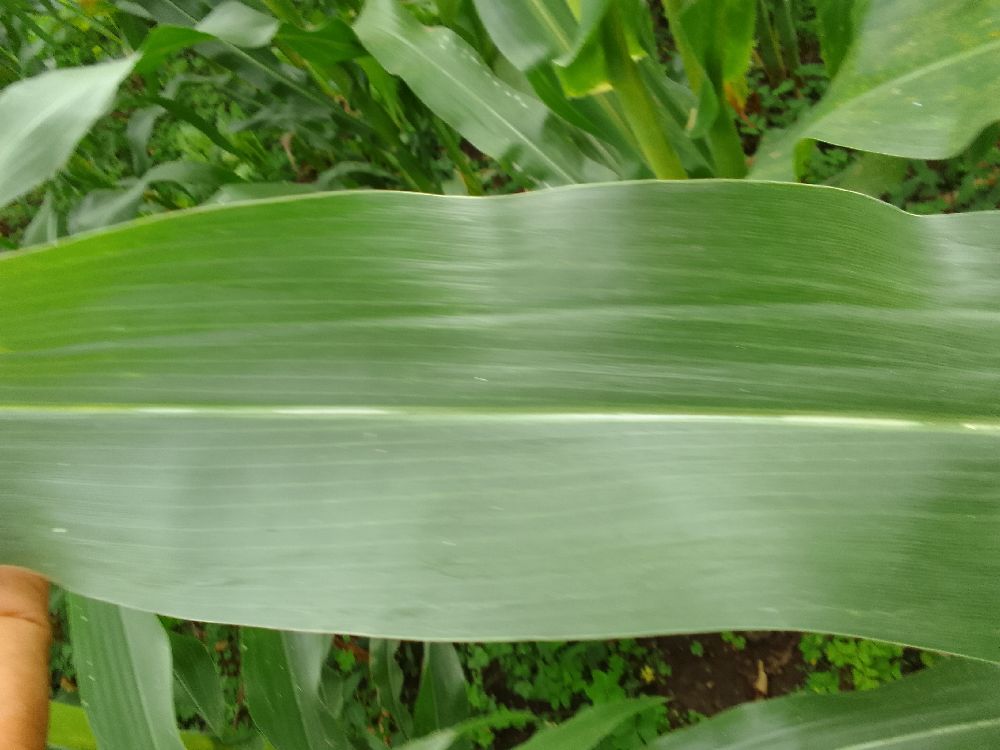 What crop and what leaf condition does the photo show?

maize, healthy
